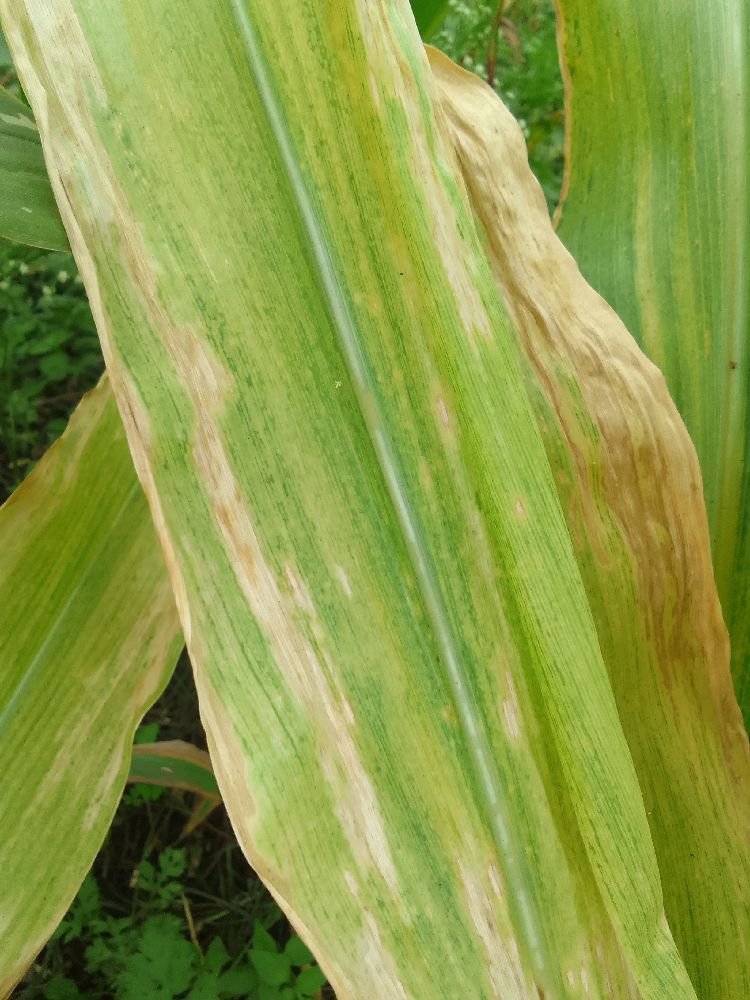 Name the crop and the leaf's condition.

maize, maize lethal necrosis
